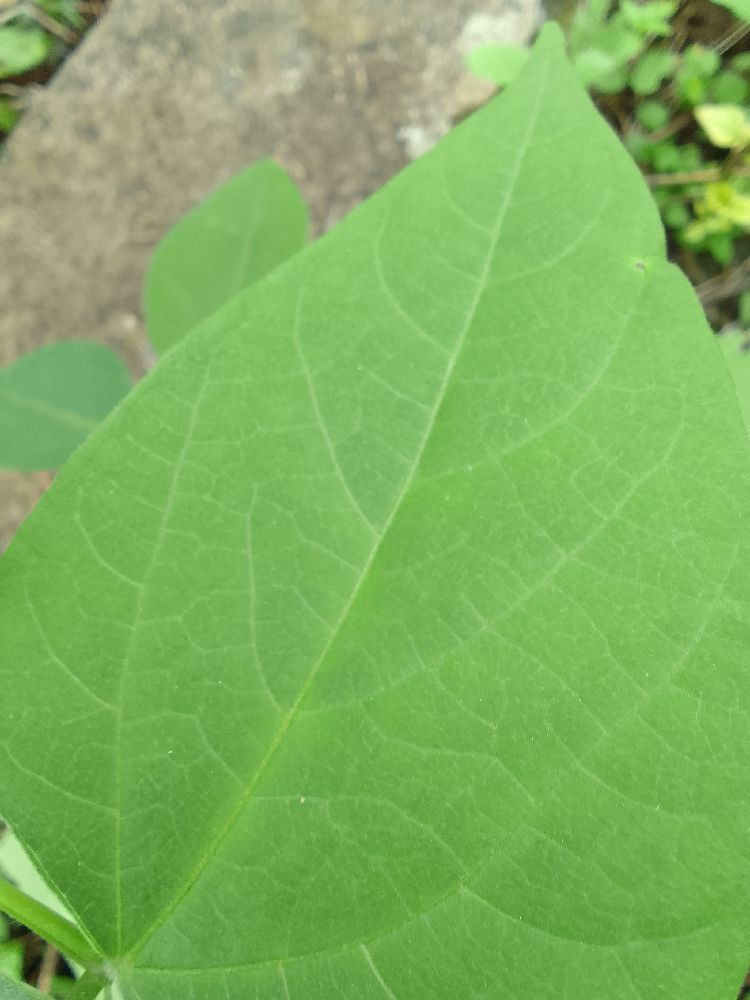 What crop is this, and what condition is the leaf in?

common bean, healthy
